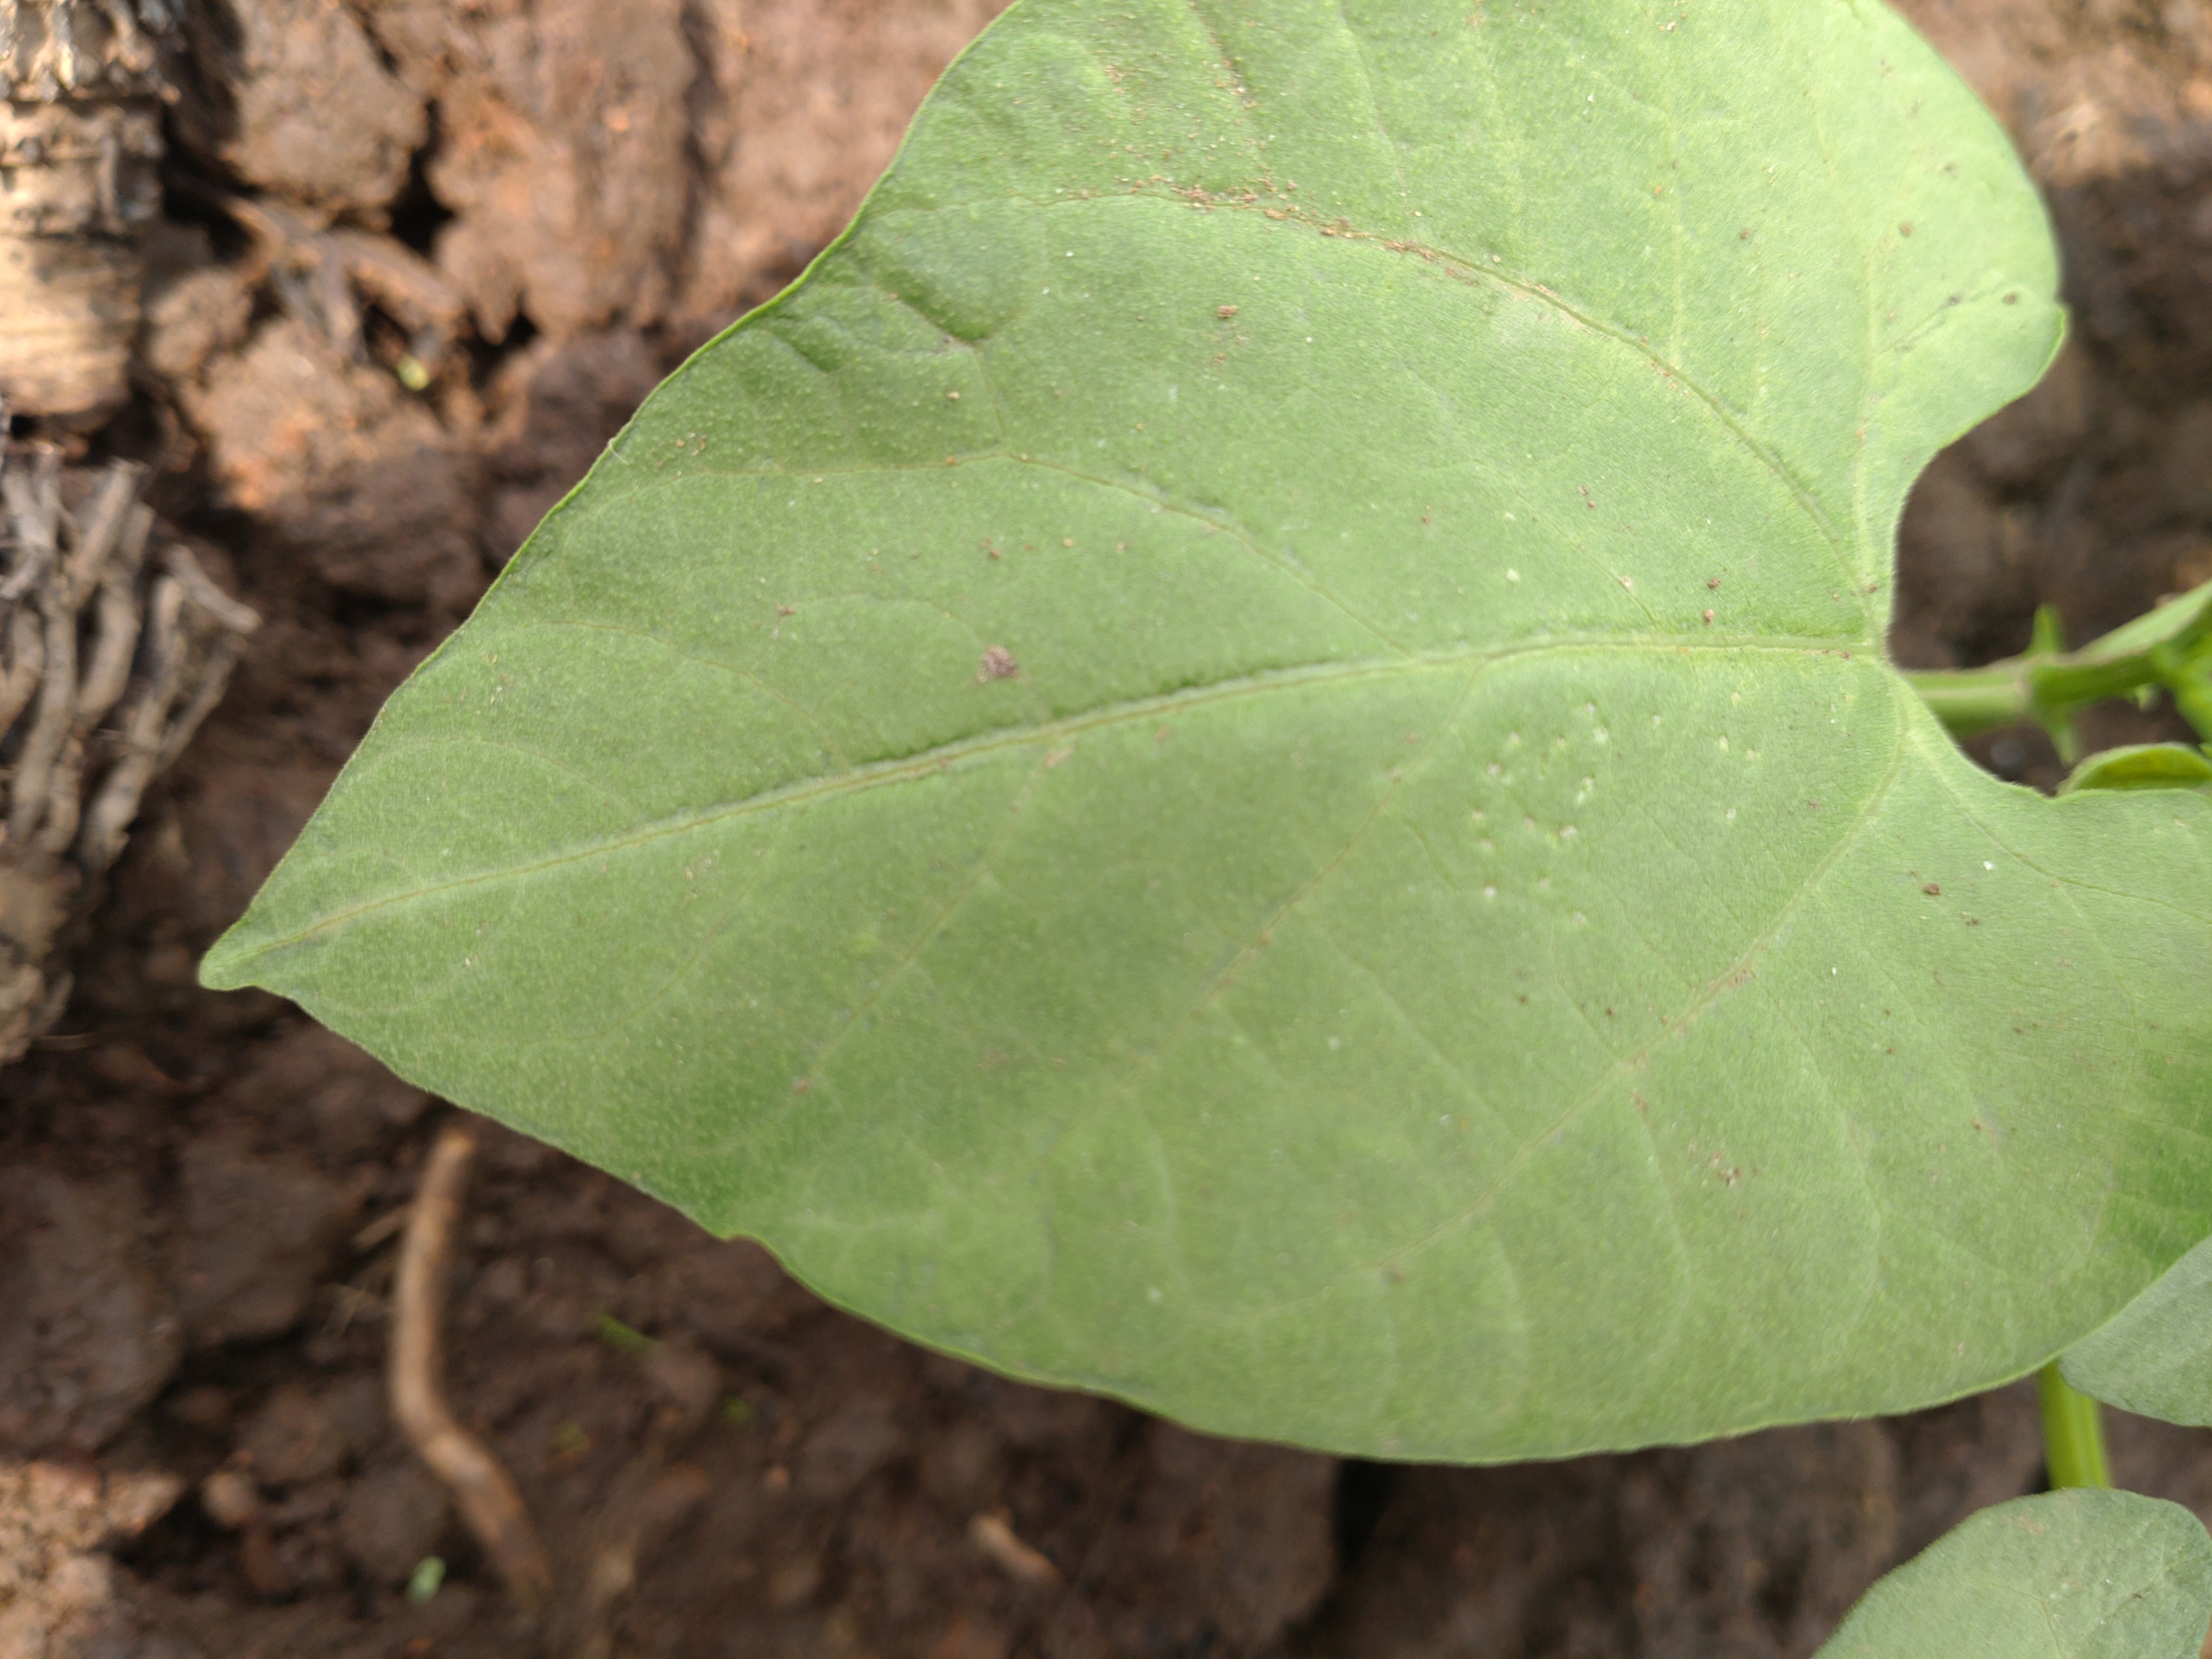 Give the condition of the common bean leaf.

healthy
